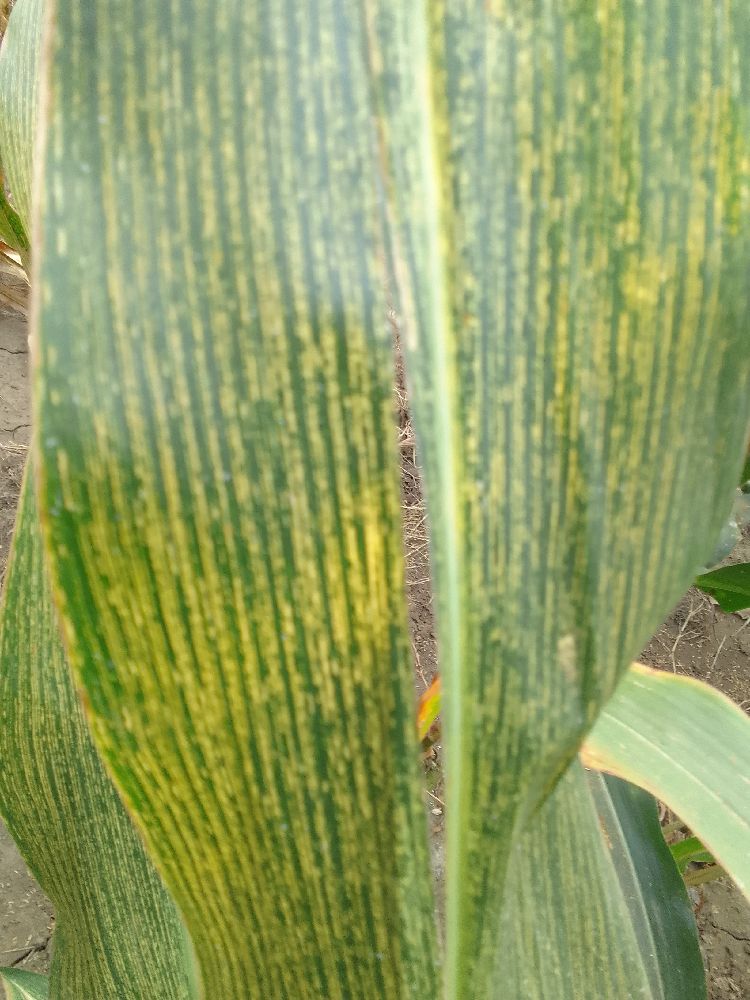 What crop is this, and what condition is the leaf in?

maize, maize streak virus
